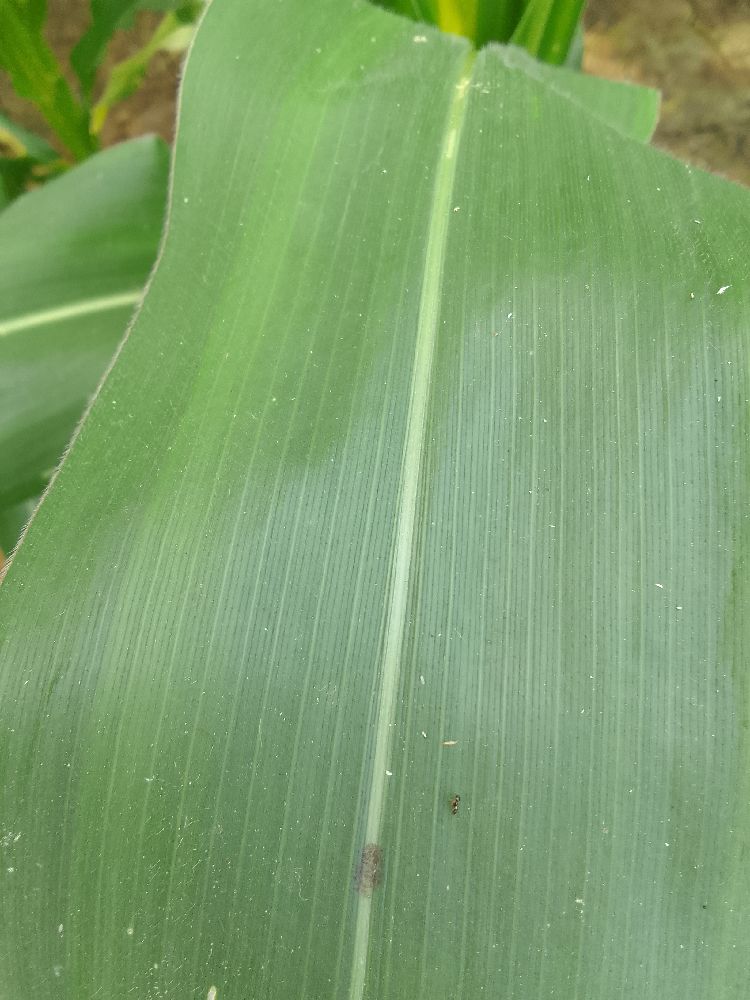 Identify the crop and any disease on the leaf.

maize, healthy
